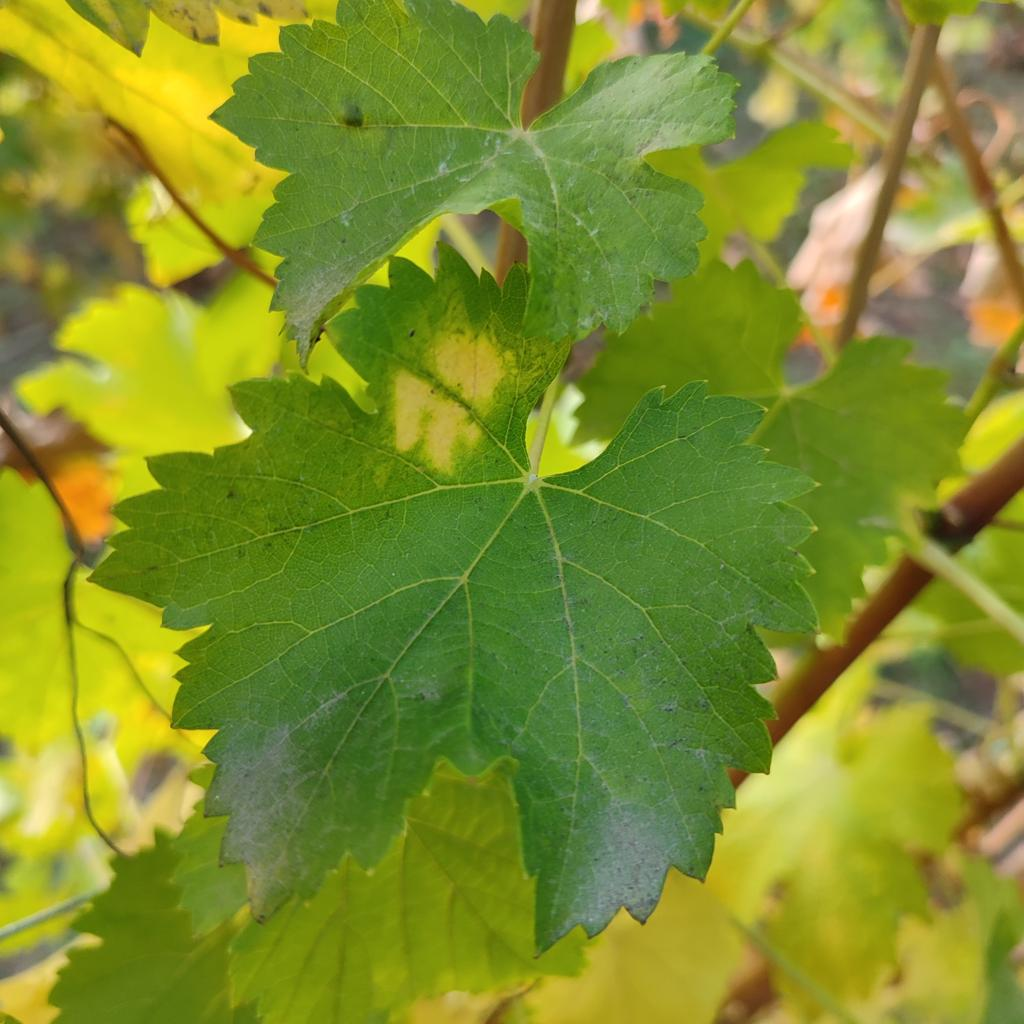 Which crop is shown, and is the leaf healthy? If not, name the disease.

grapevine, powdery mildew
